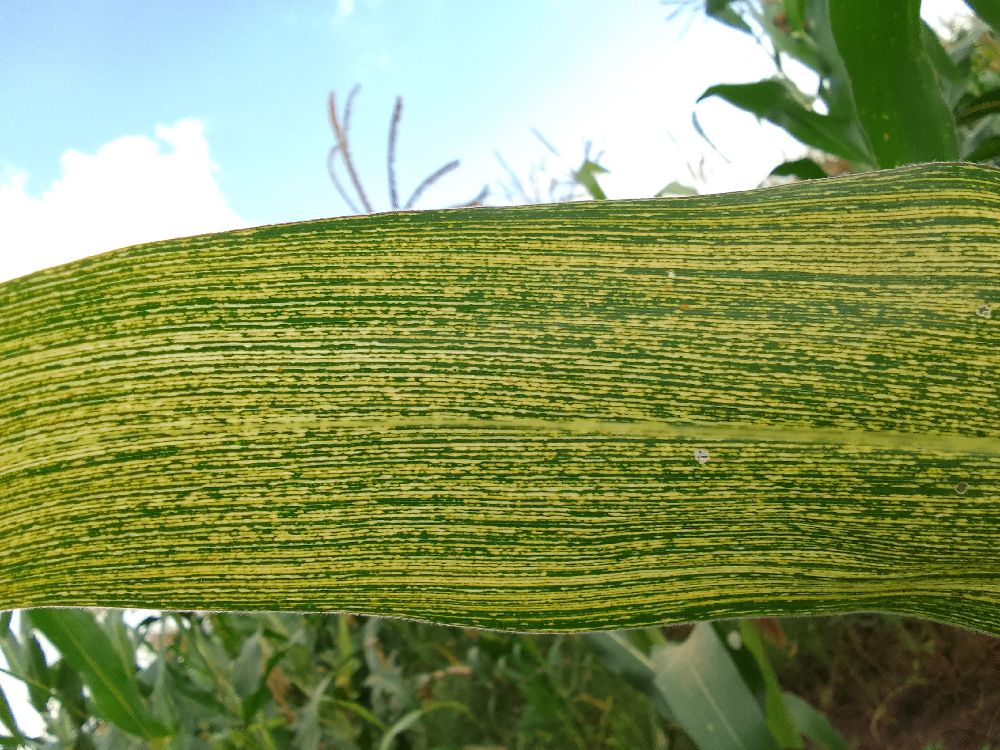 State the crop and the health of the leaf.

maize, maize streak virus
